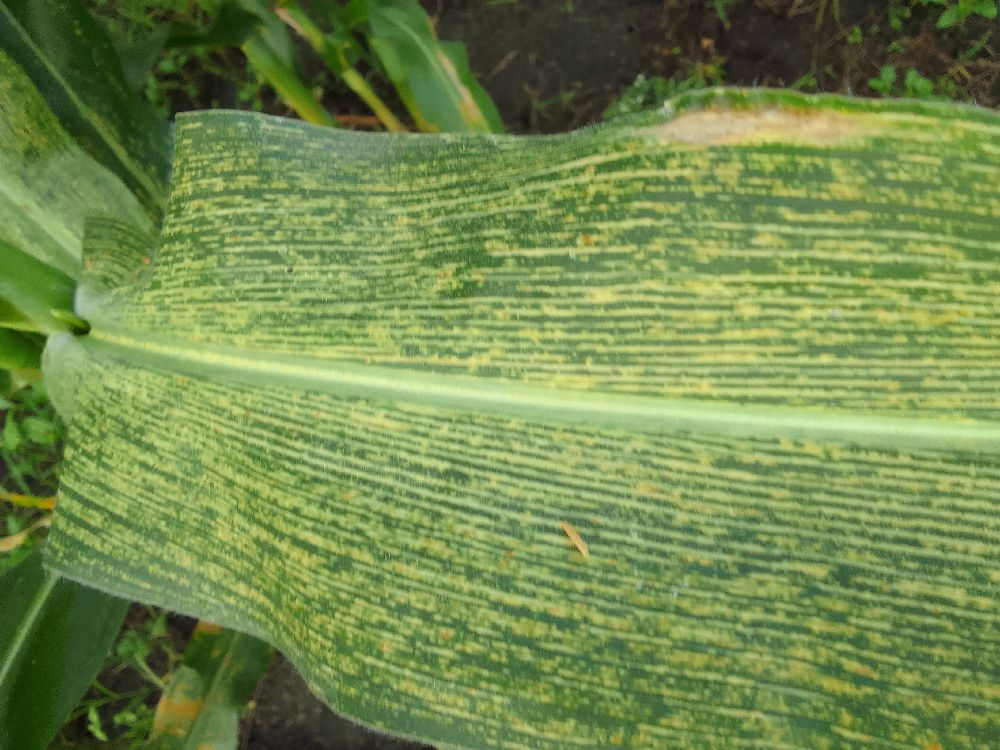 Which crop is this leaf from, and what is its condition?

maize, maize streak virus
